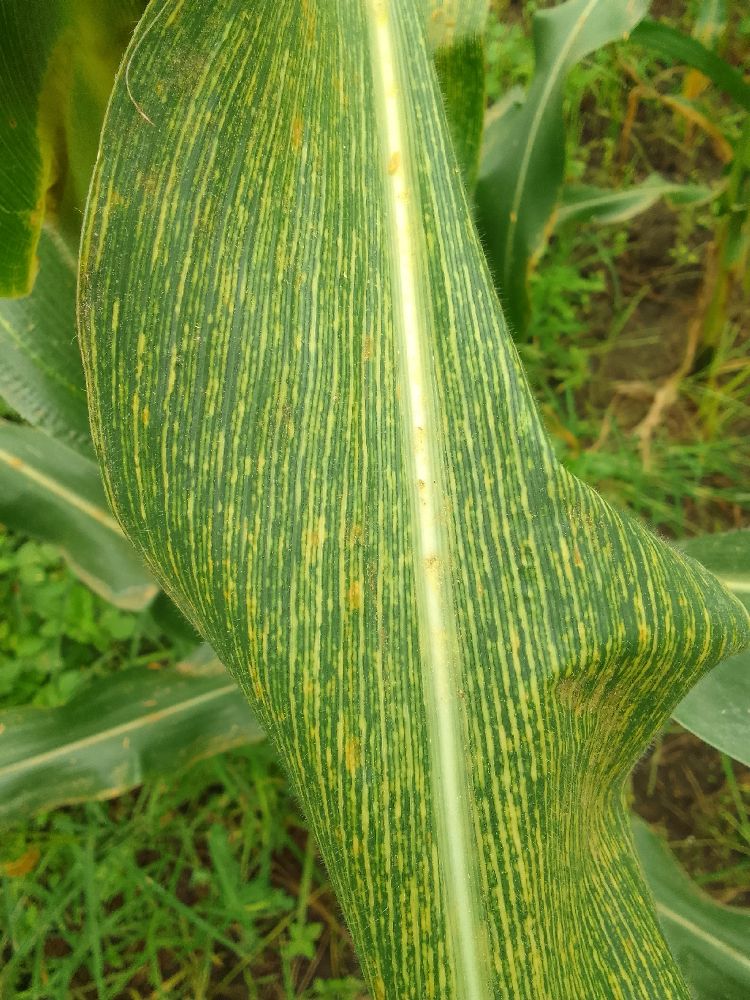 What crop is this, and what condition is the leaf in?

maize, maize streak virus
